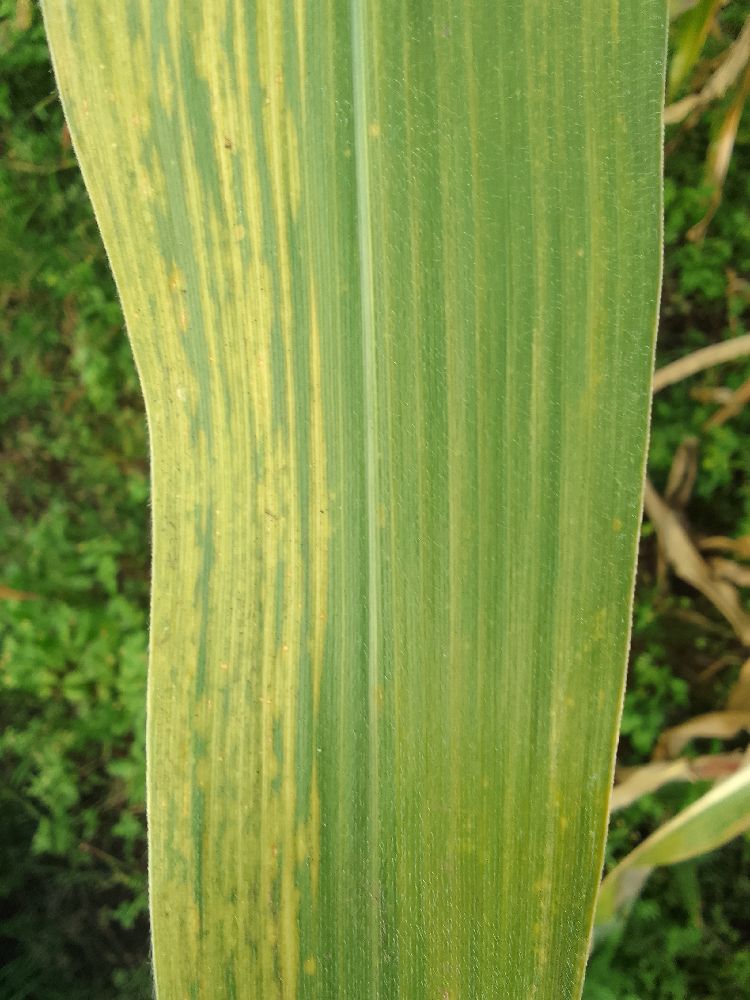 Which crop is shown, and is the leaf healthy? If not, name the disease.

maize, maize lethal necrosis
